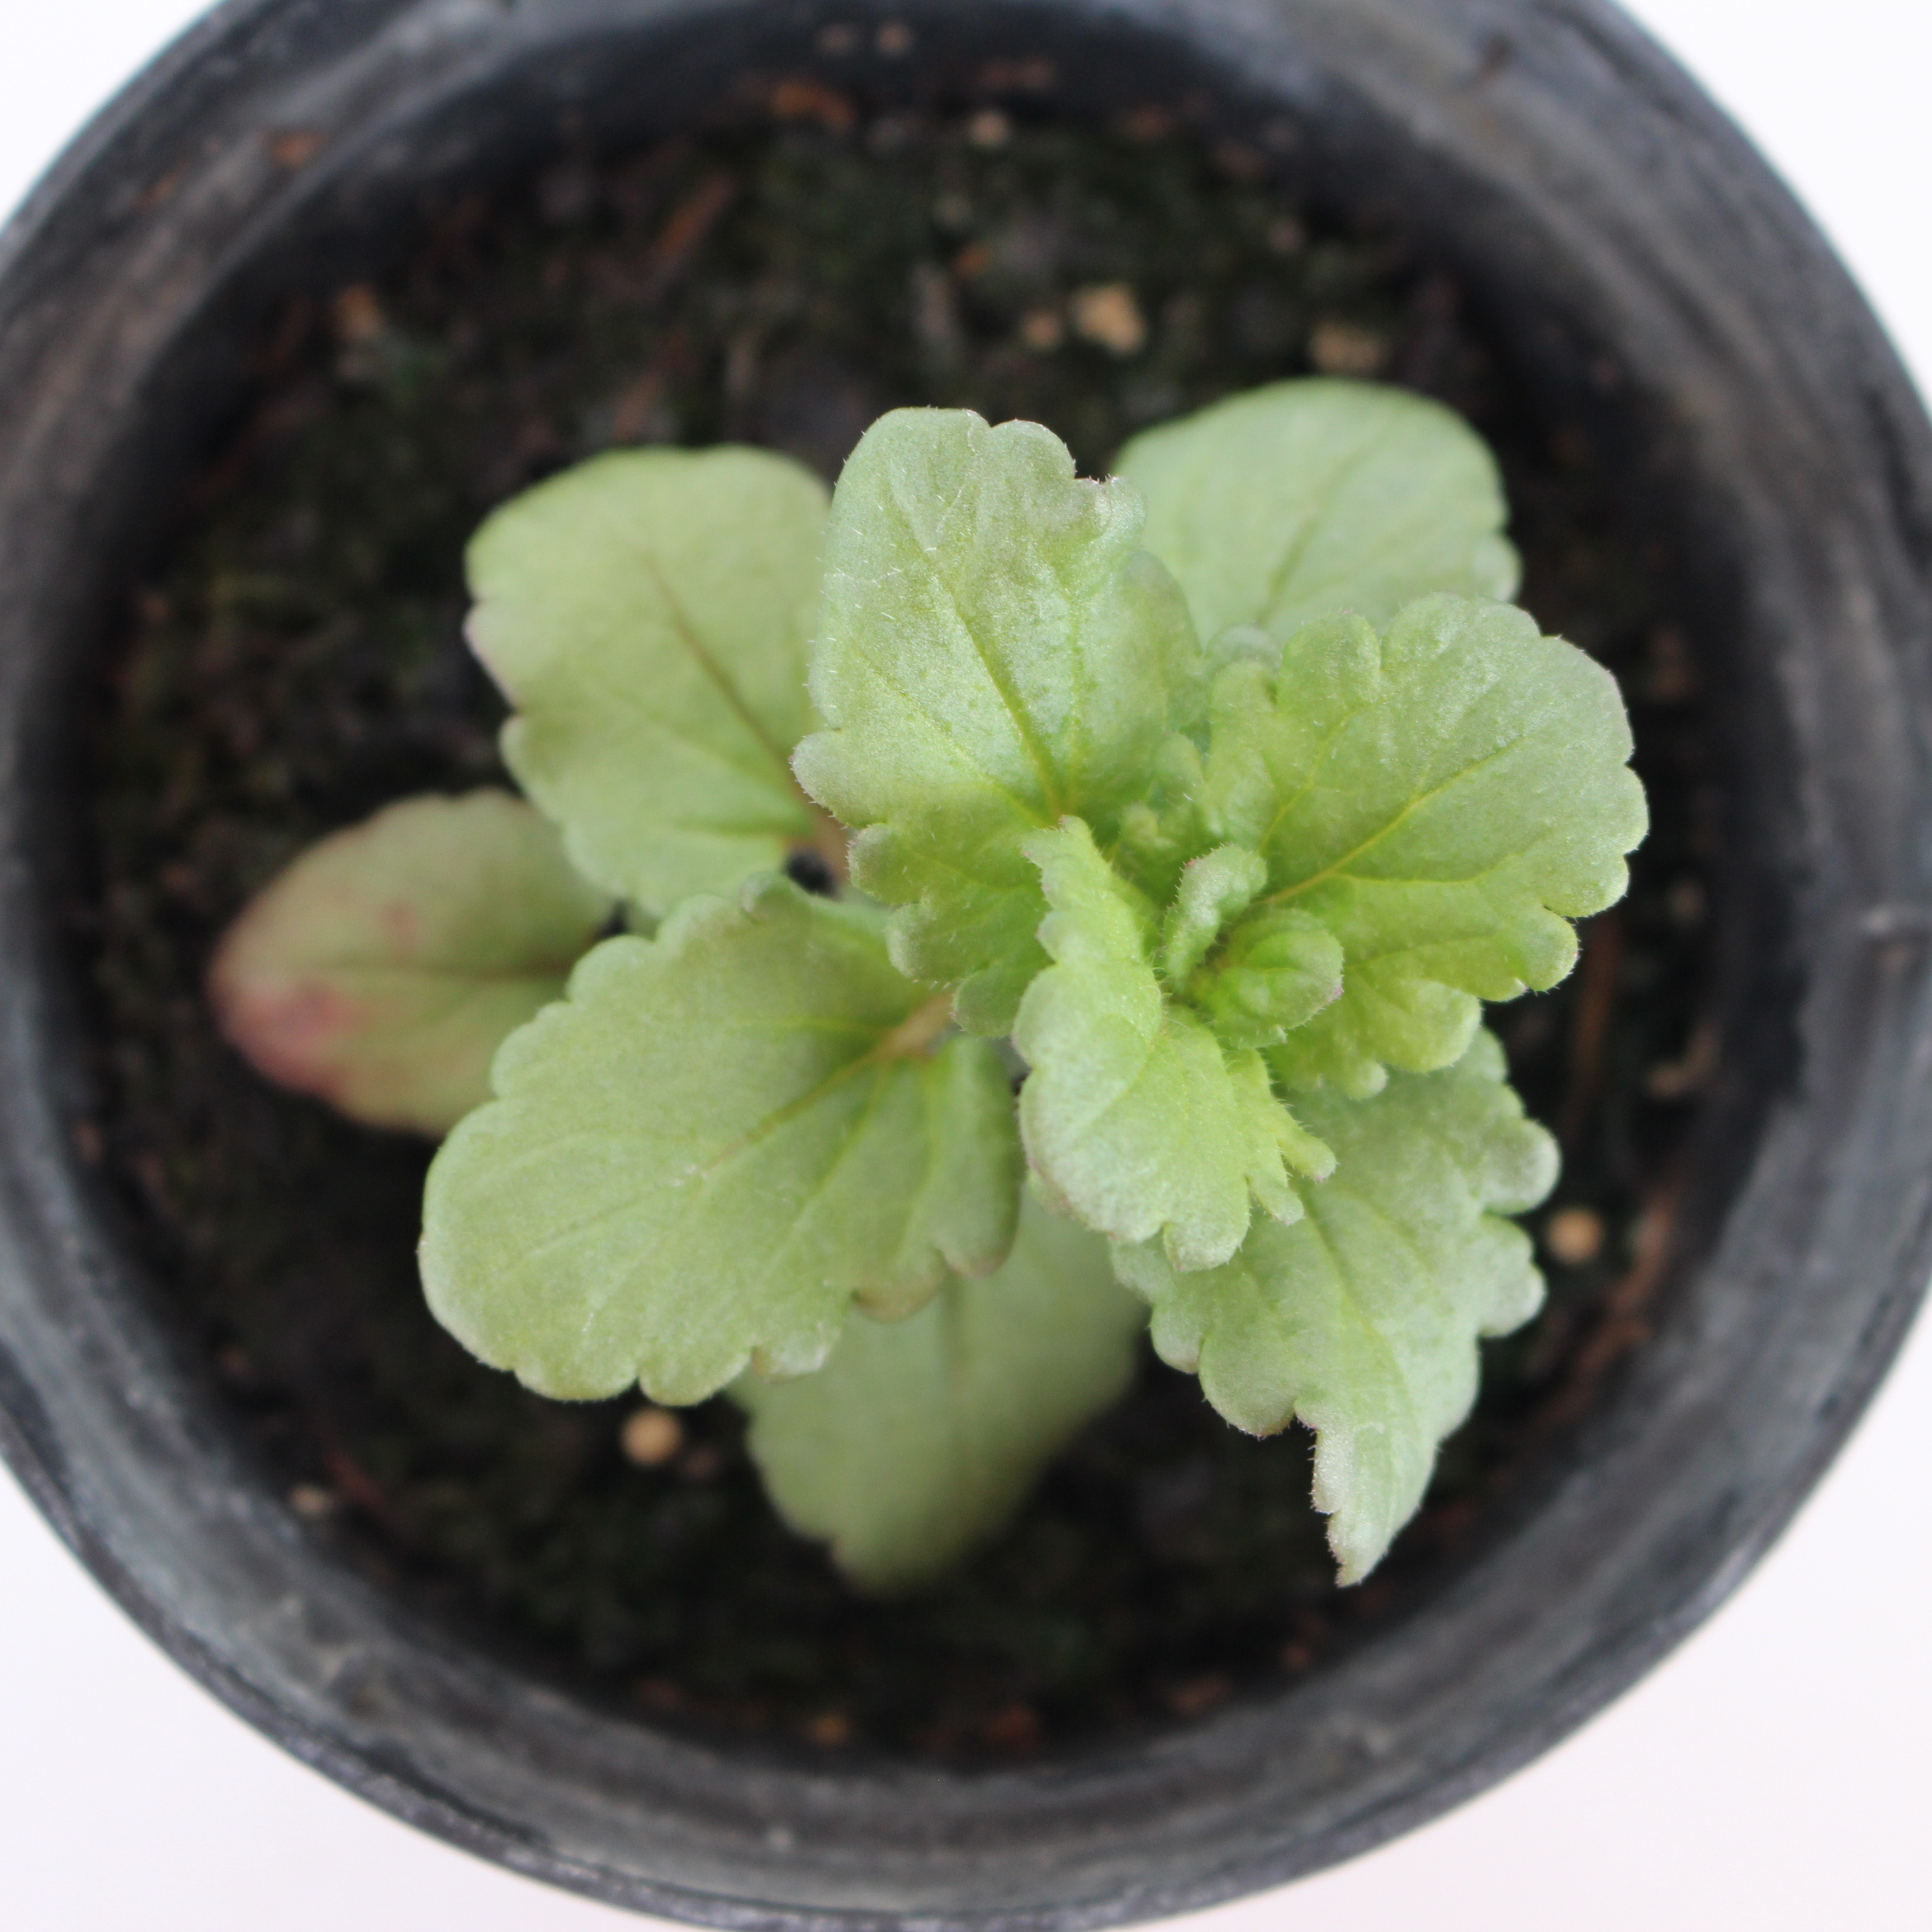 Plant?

Veronica persica
